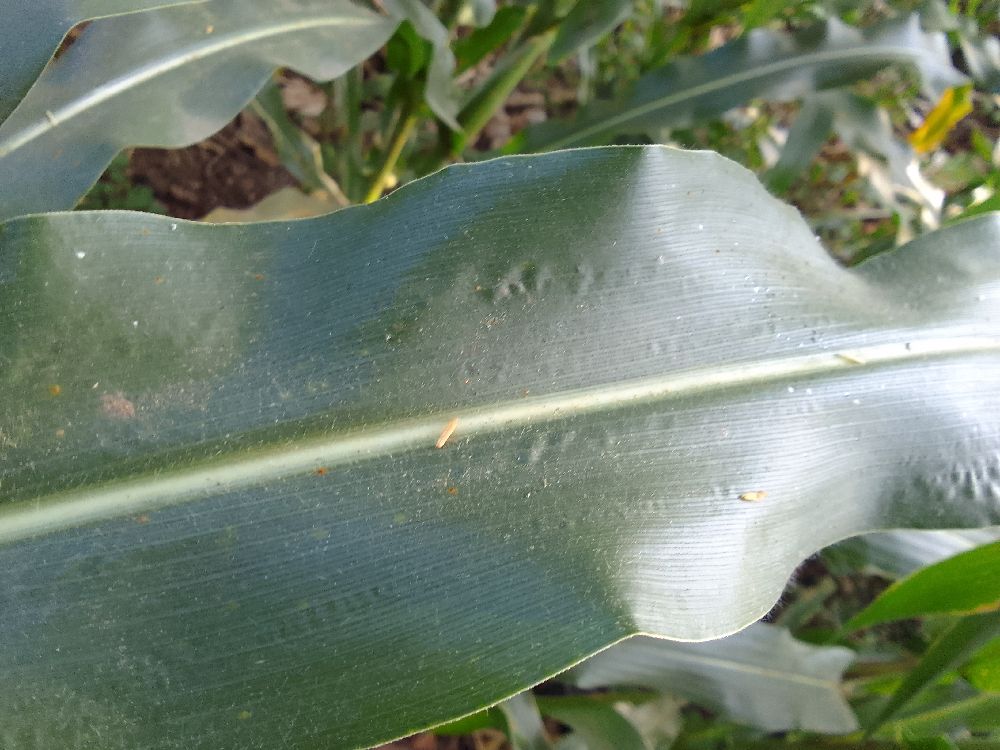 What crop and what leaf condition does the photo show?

maize, healthy
